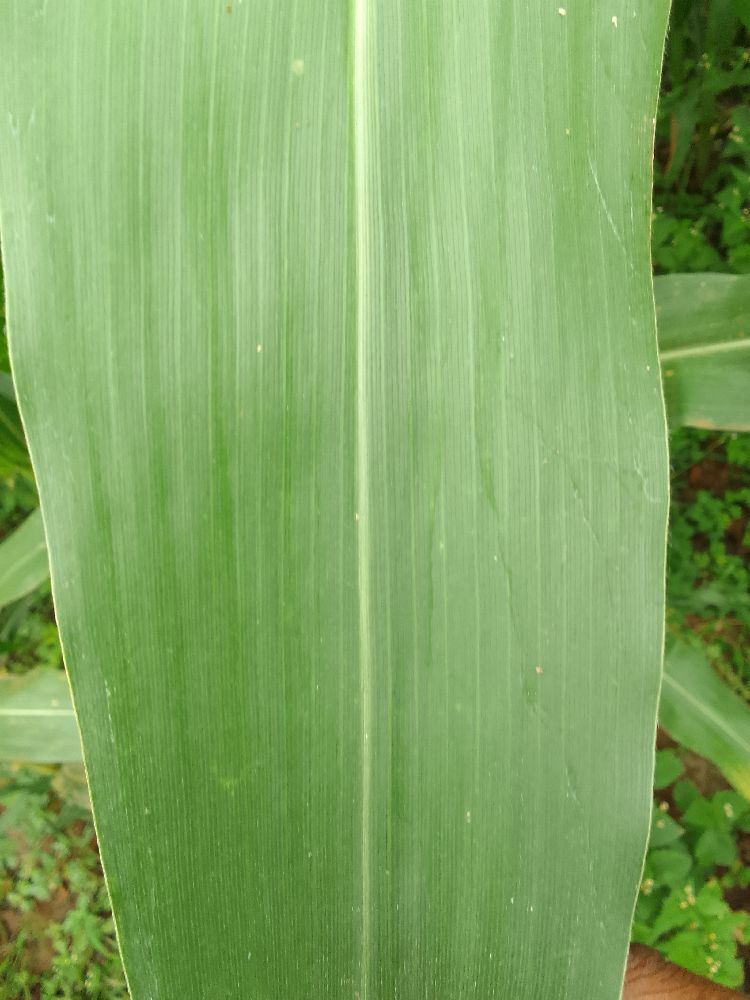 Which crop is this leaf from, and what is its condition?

maize, healthy
